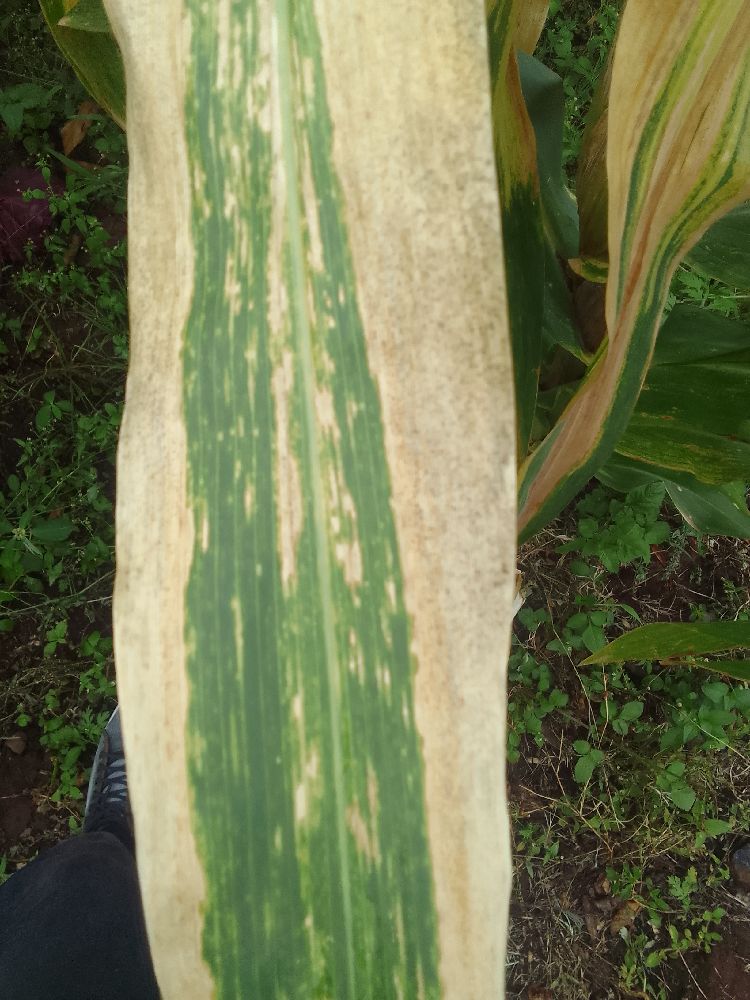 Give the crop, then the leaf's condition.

maize, maize lethal necrosis
